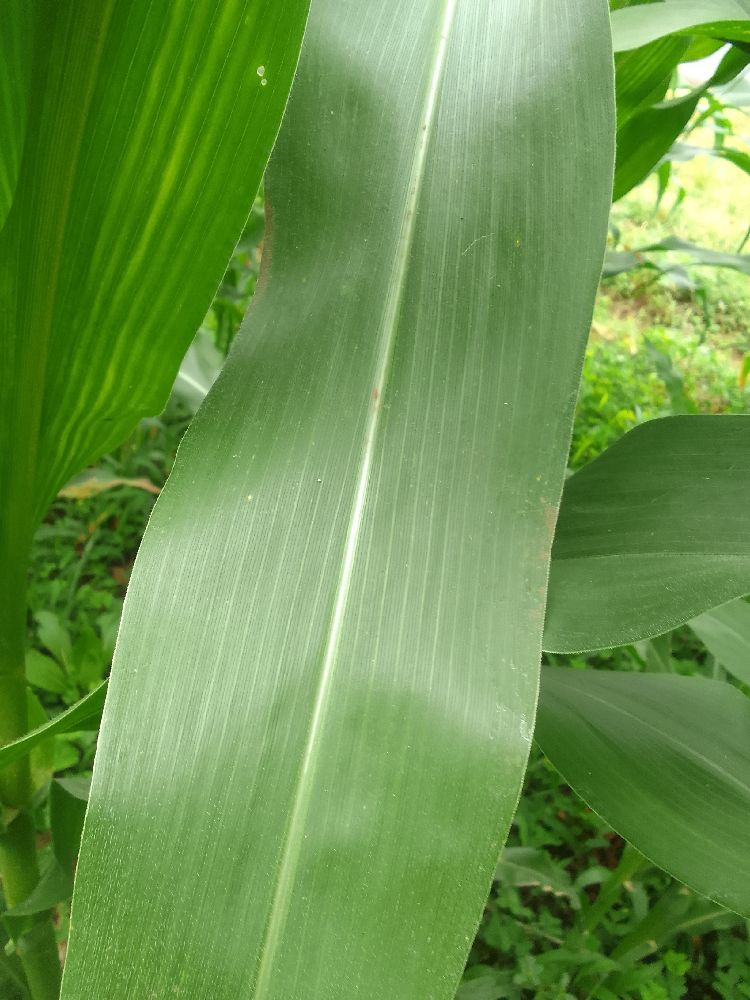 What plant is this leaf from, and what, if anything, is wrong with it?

maize, healthy
